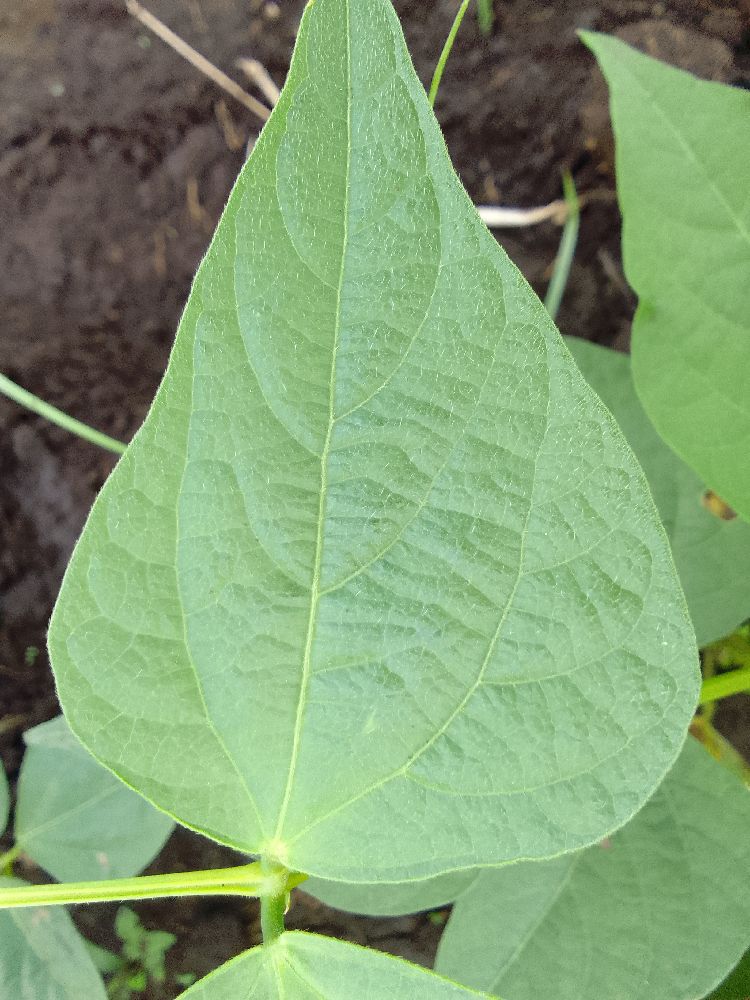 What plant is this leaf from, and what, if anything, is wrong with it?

common bean, healthy
